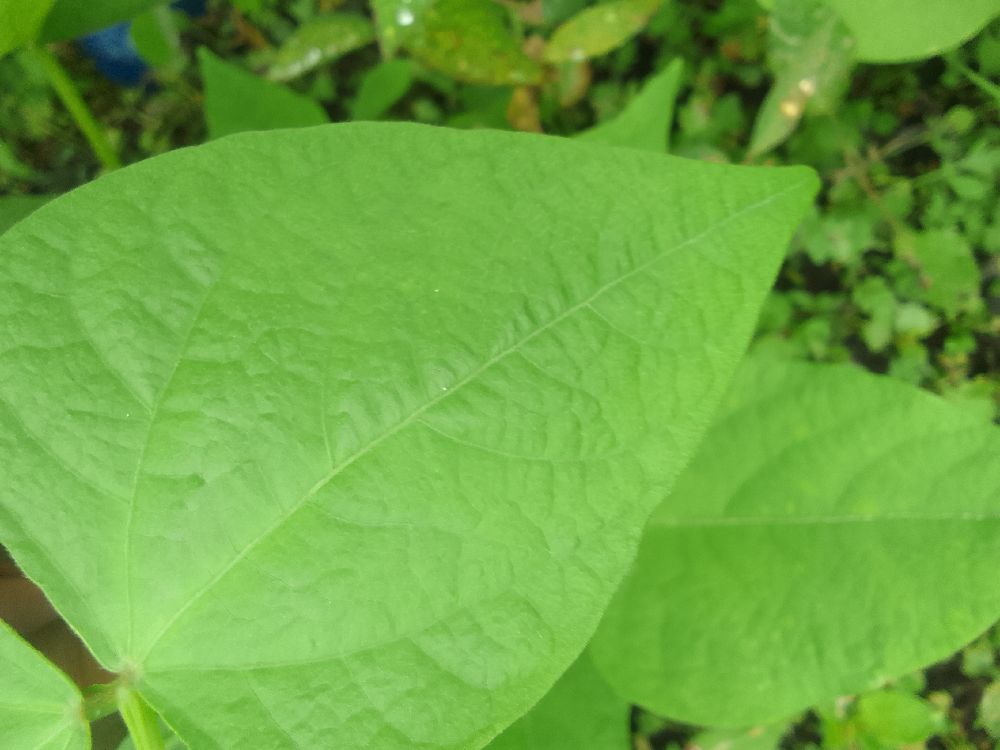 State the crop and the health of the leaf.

common bean, healthy
